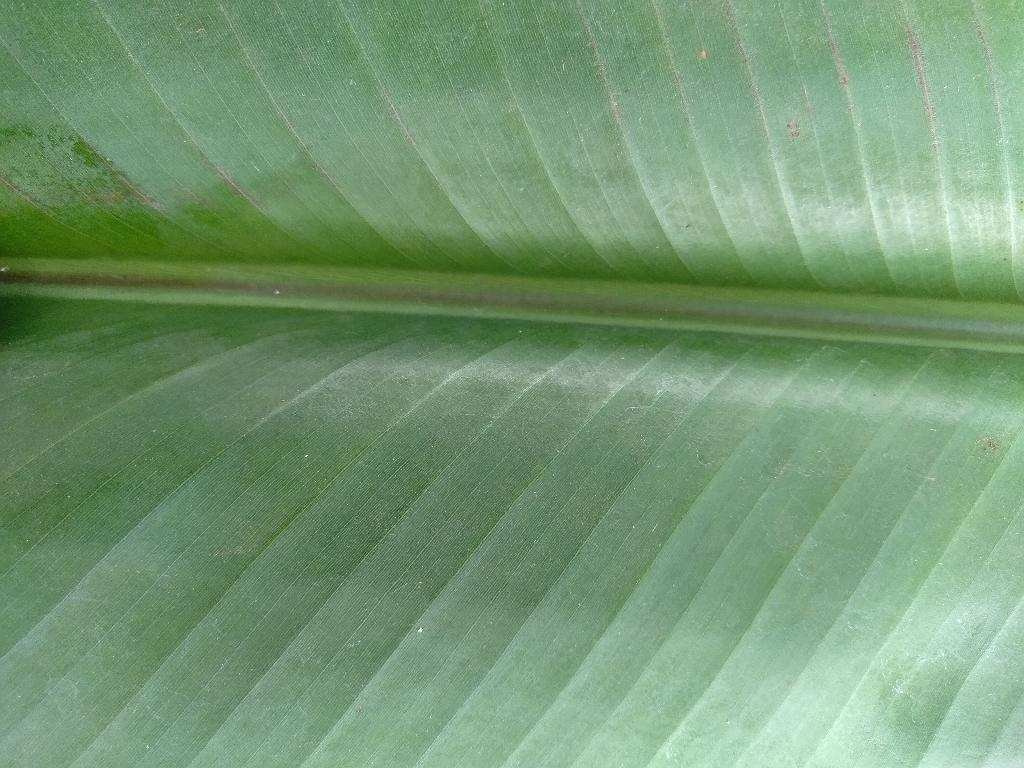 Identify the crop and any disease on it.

banana, healthy
